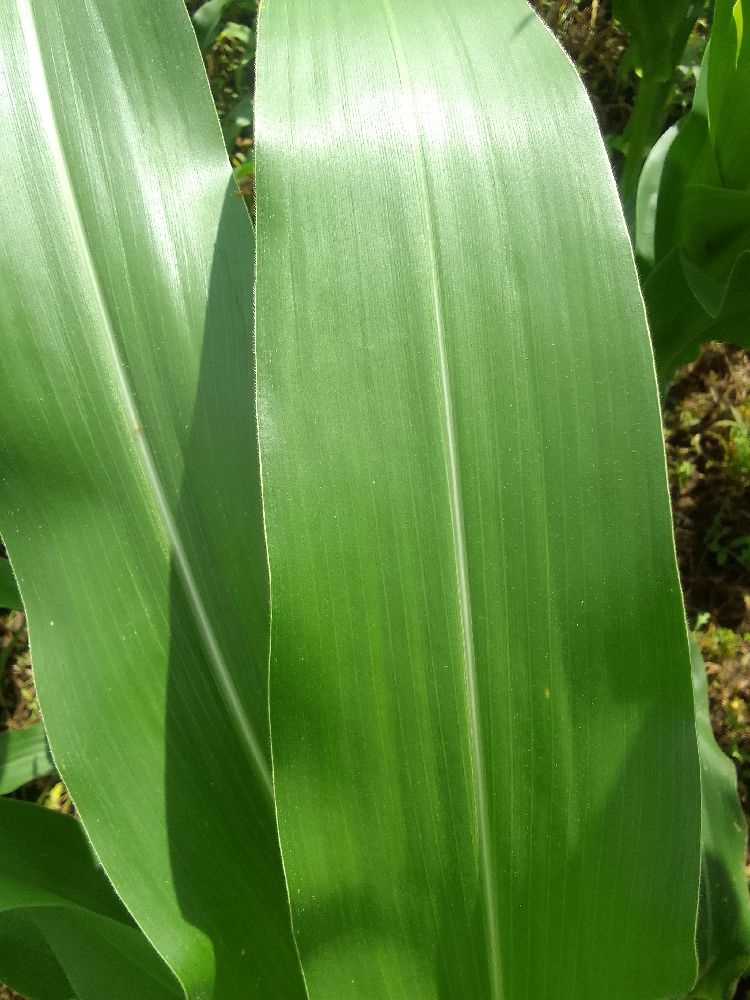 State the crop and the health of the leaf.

maize, healthy
